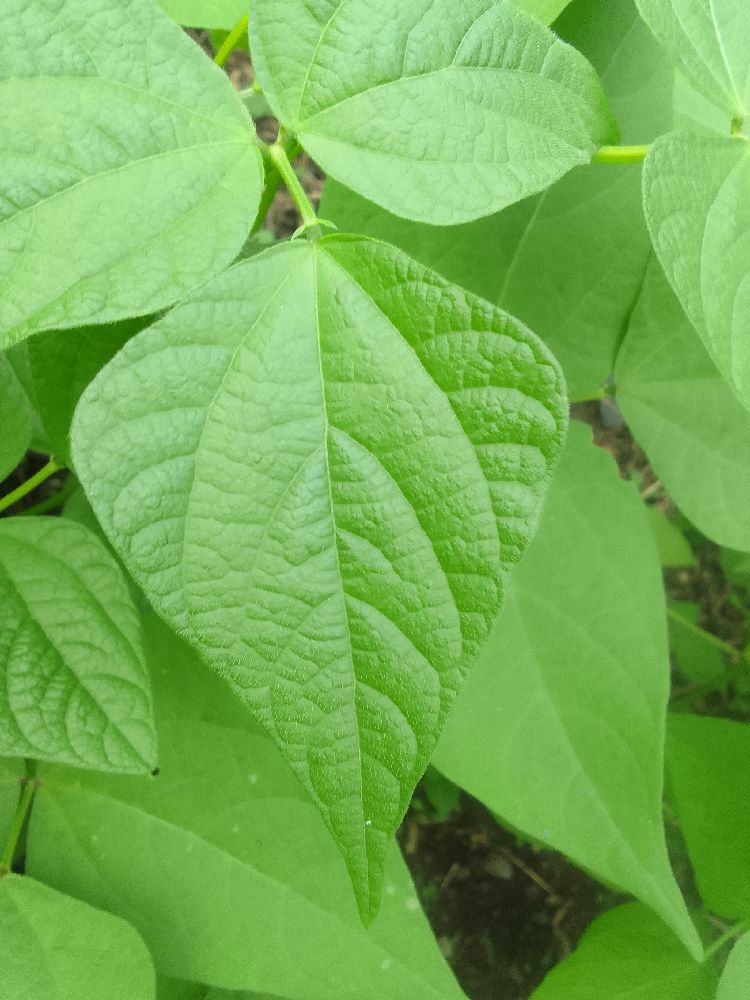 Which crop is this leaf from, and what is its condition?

common bean, healthy
